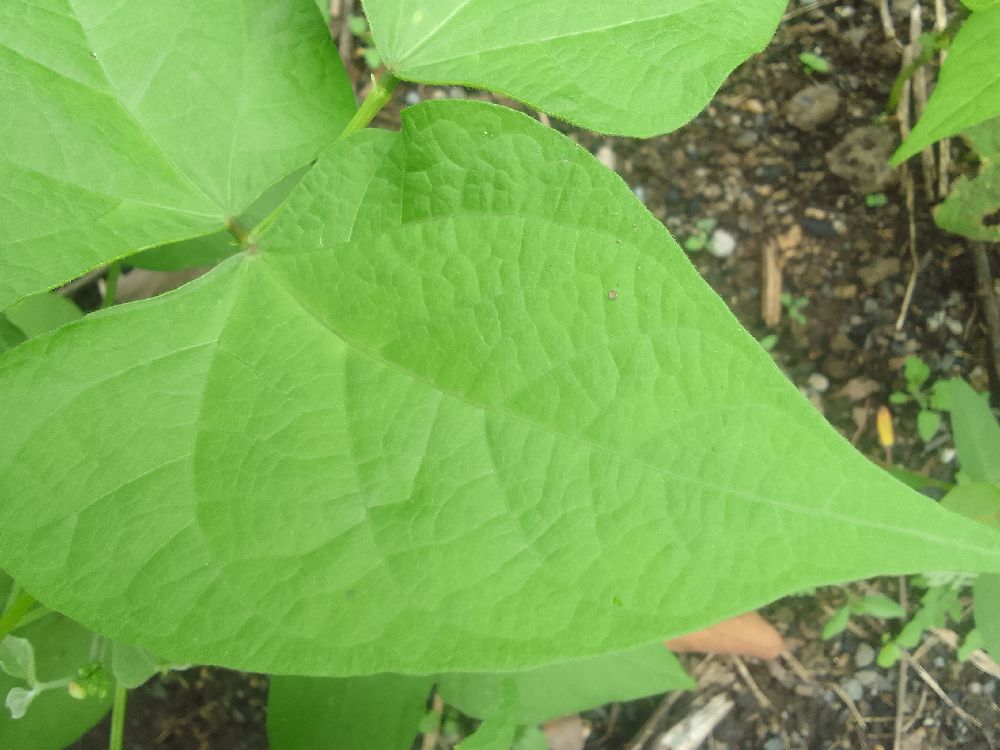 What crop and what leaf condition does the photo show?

common bean, healthy
